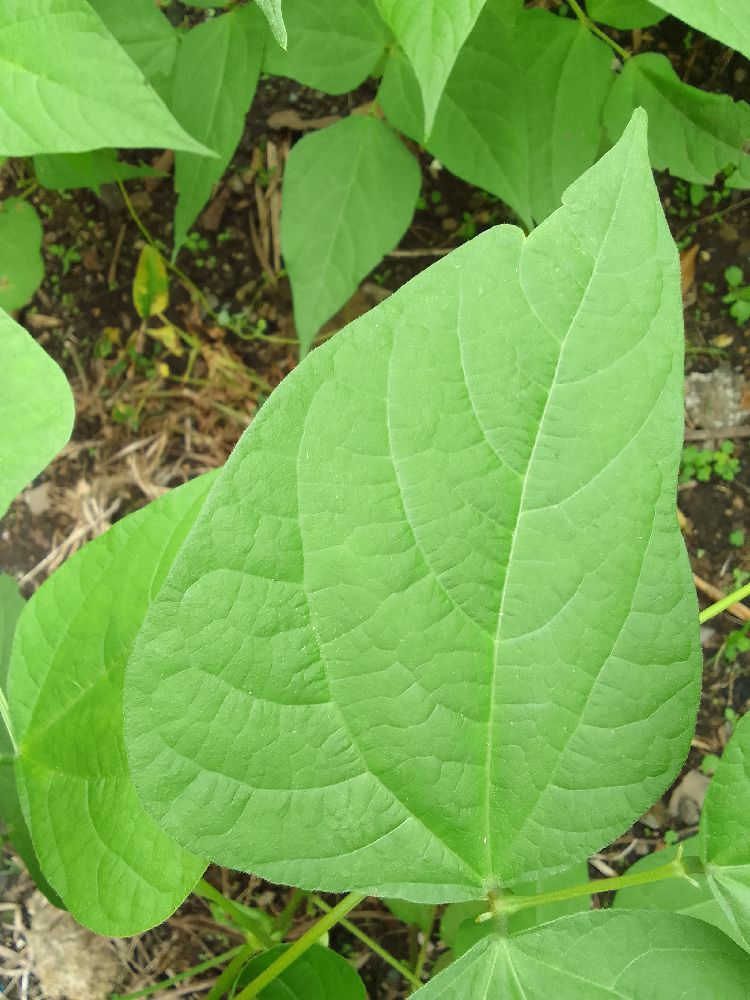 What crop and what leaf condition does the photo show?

common bean, healthy
